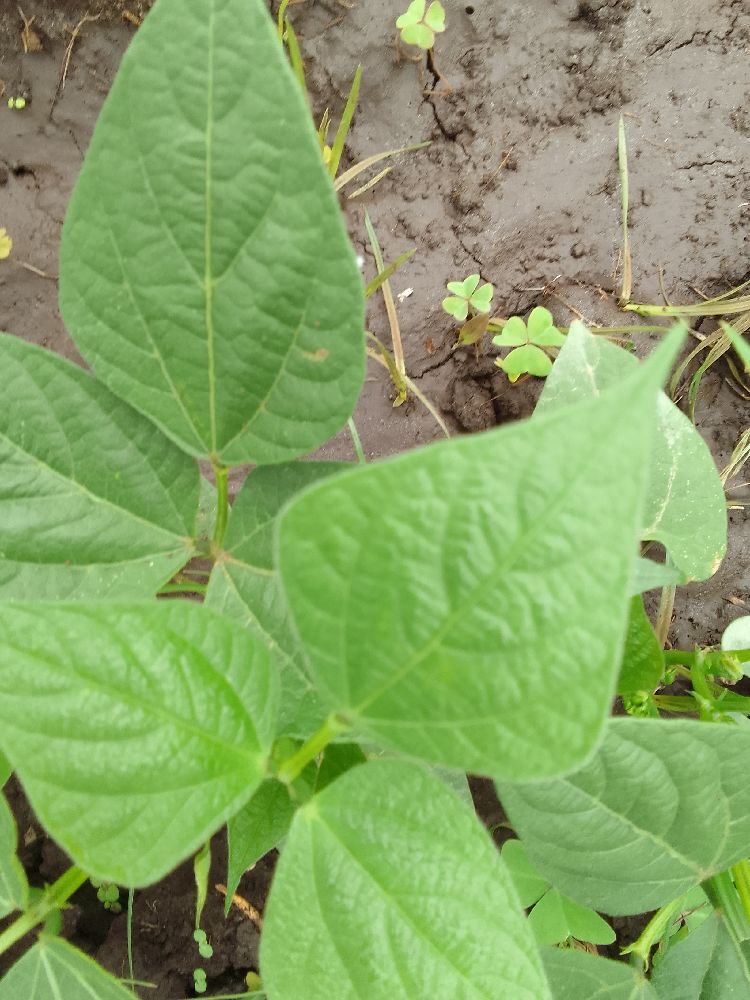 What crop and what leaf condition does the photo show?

common bean, healthy
